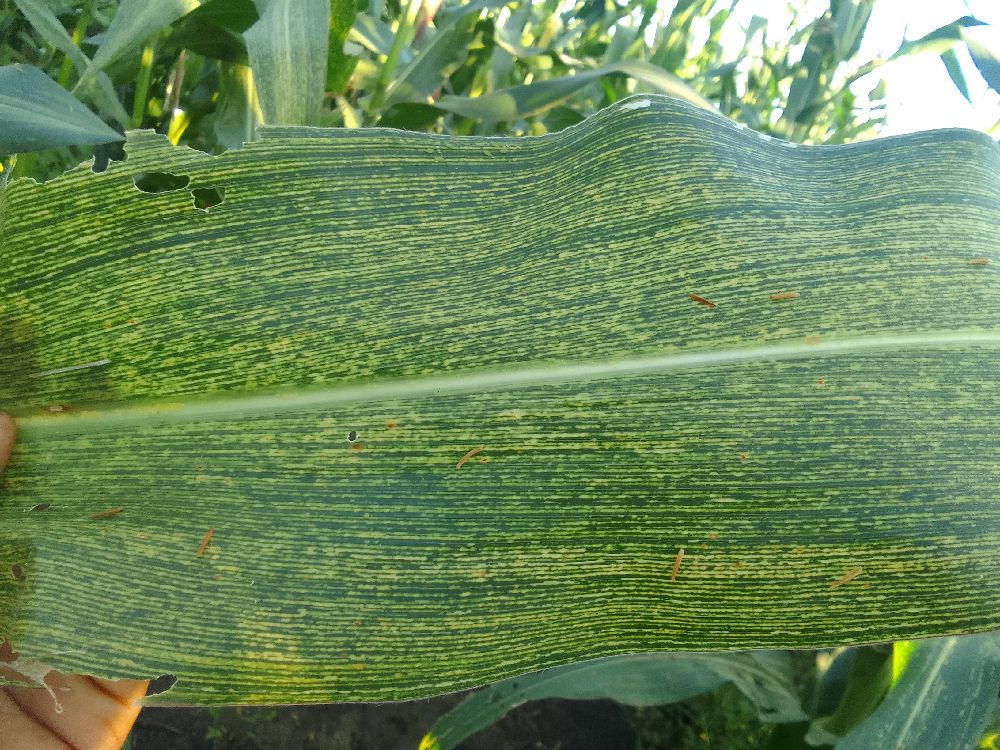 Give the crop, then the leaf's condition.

maize, maize streak virus
